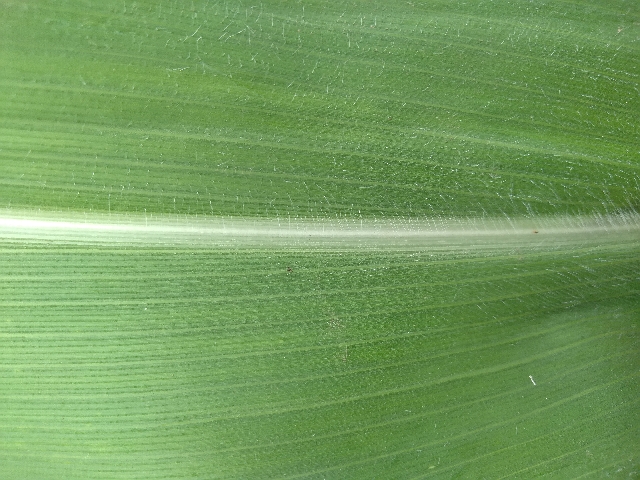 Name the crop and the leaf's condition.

maize, healthy
